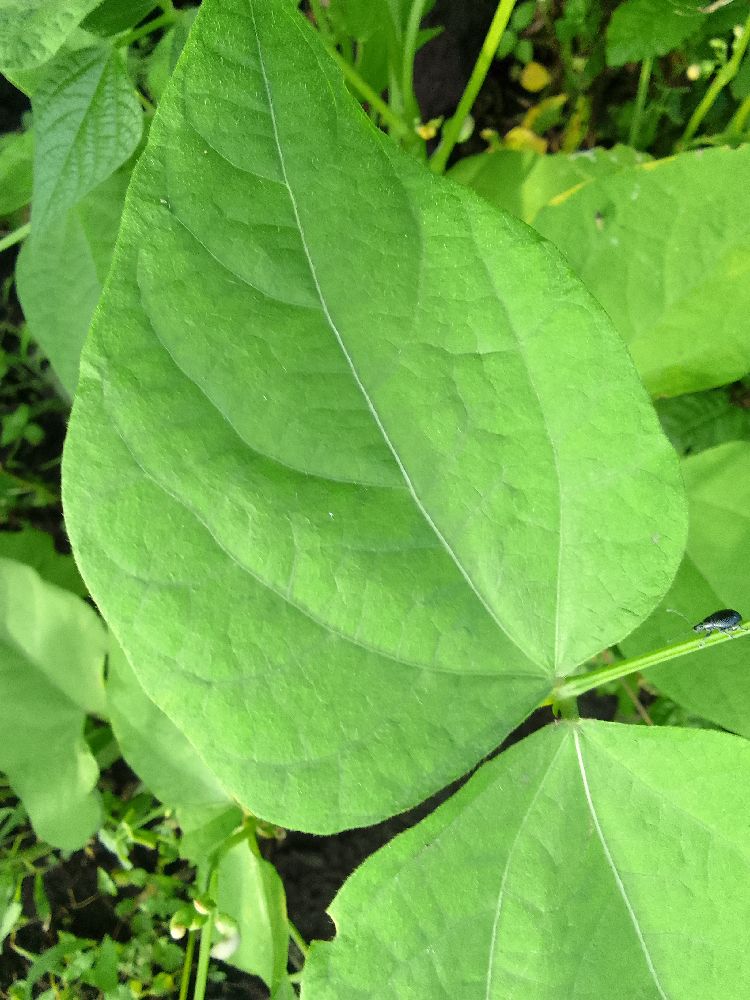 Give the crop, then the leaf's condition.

common bean, healthy
